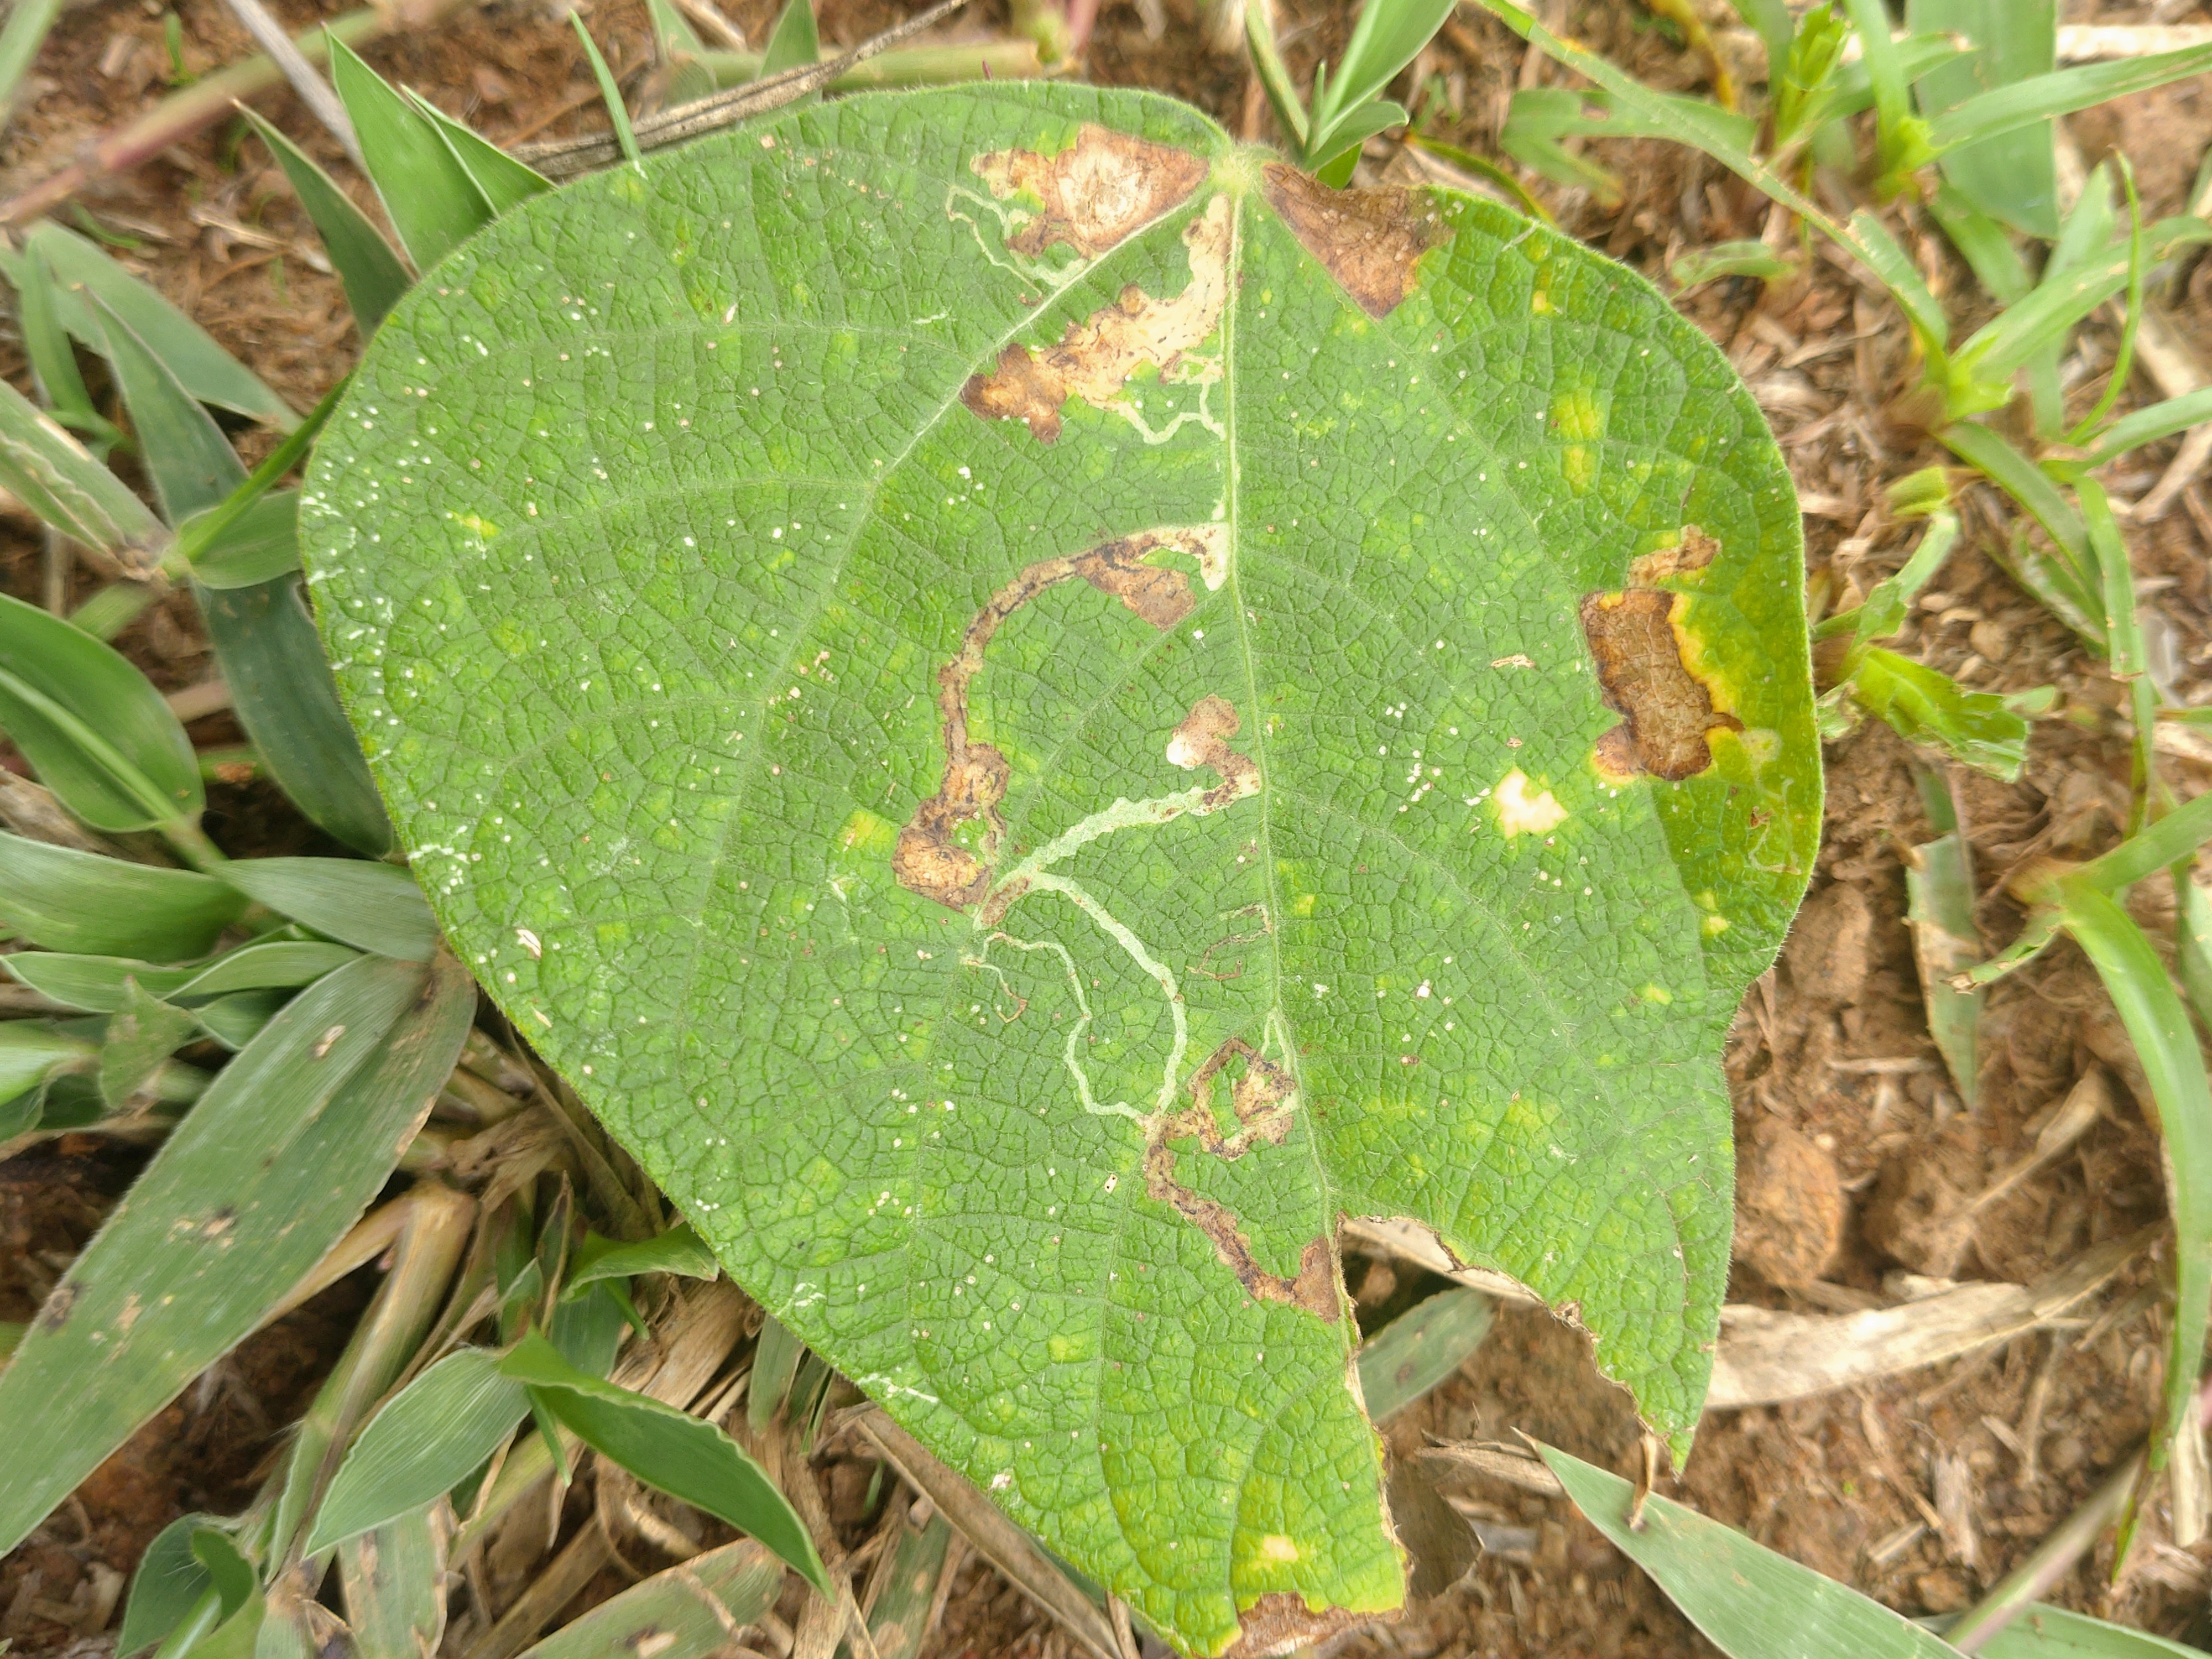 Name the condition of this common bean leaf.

anthracnose
